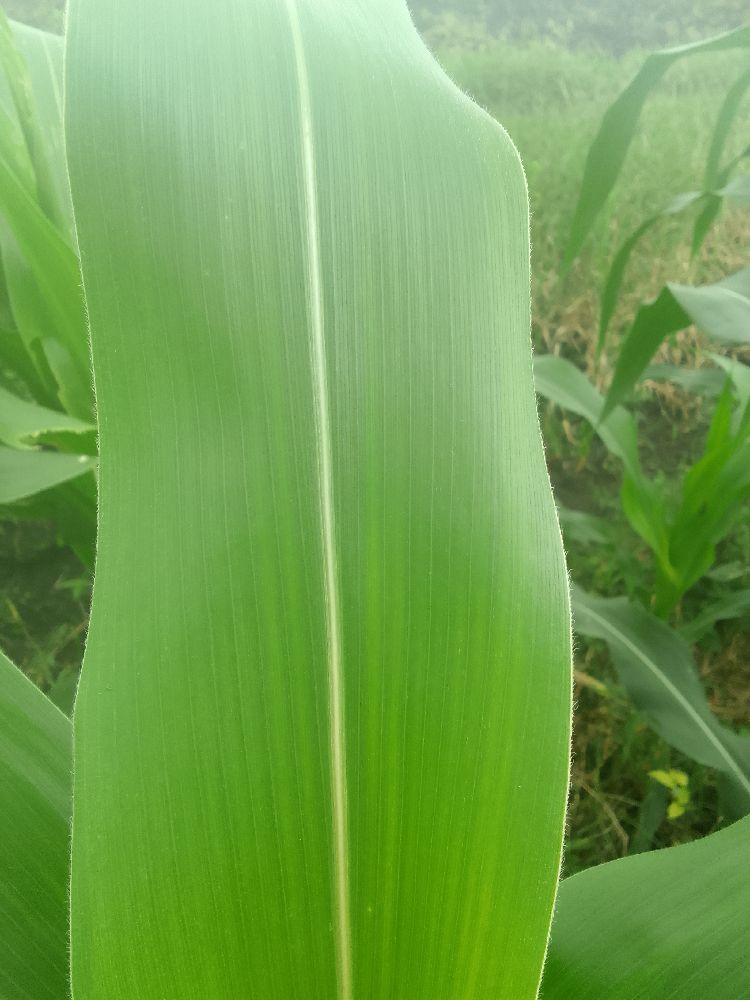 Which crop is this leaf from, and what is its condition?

maize, healthy
